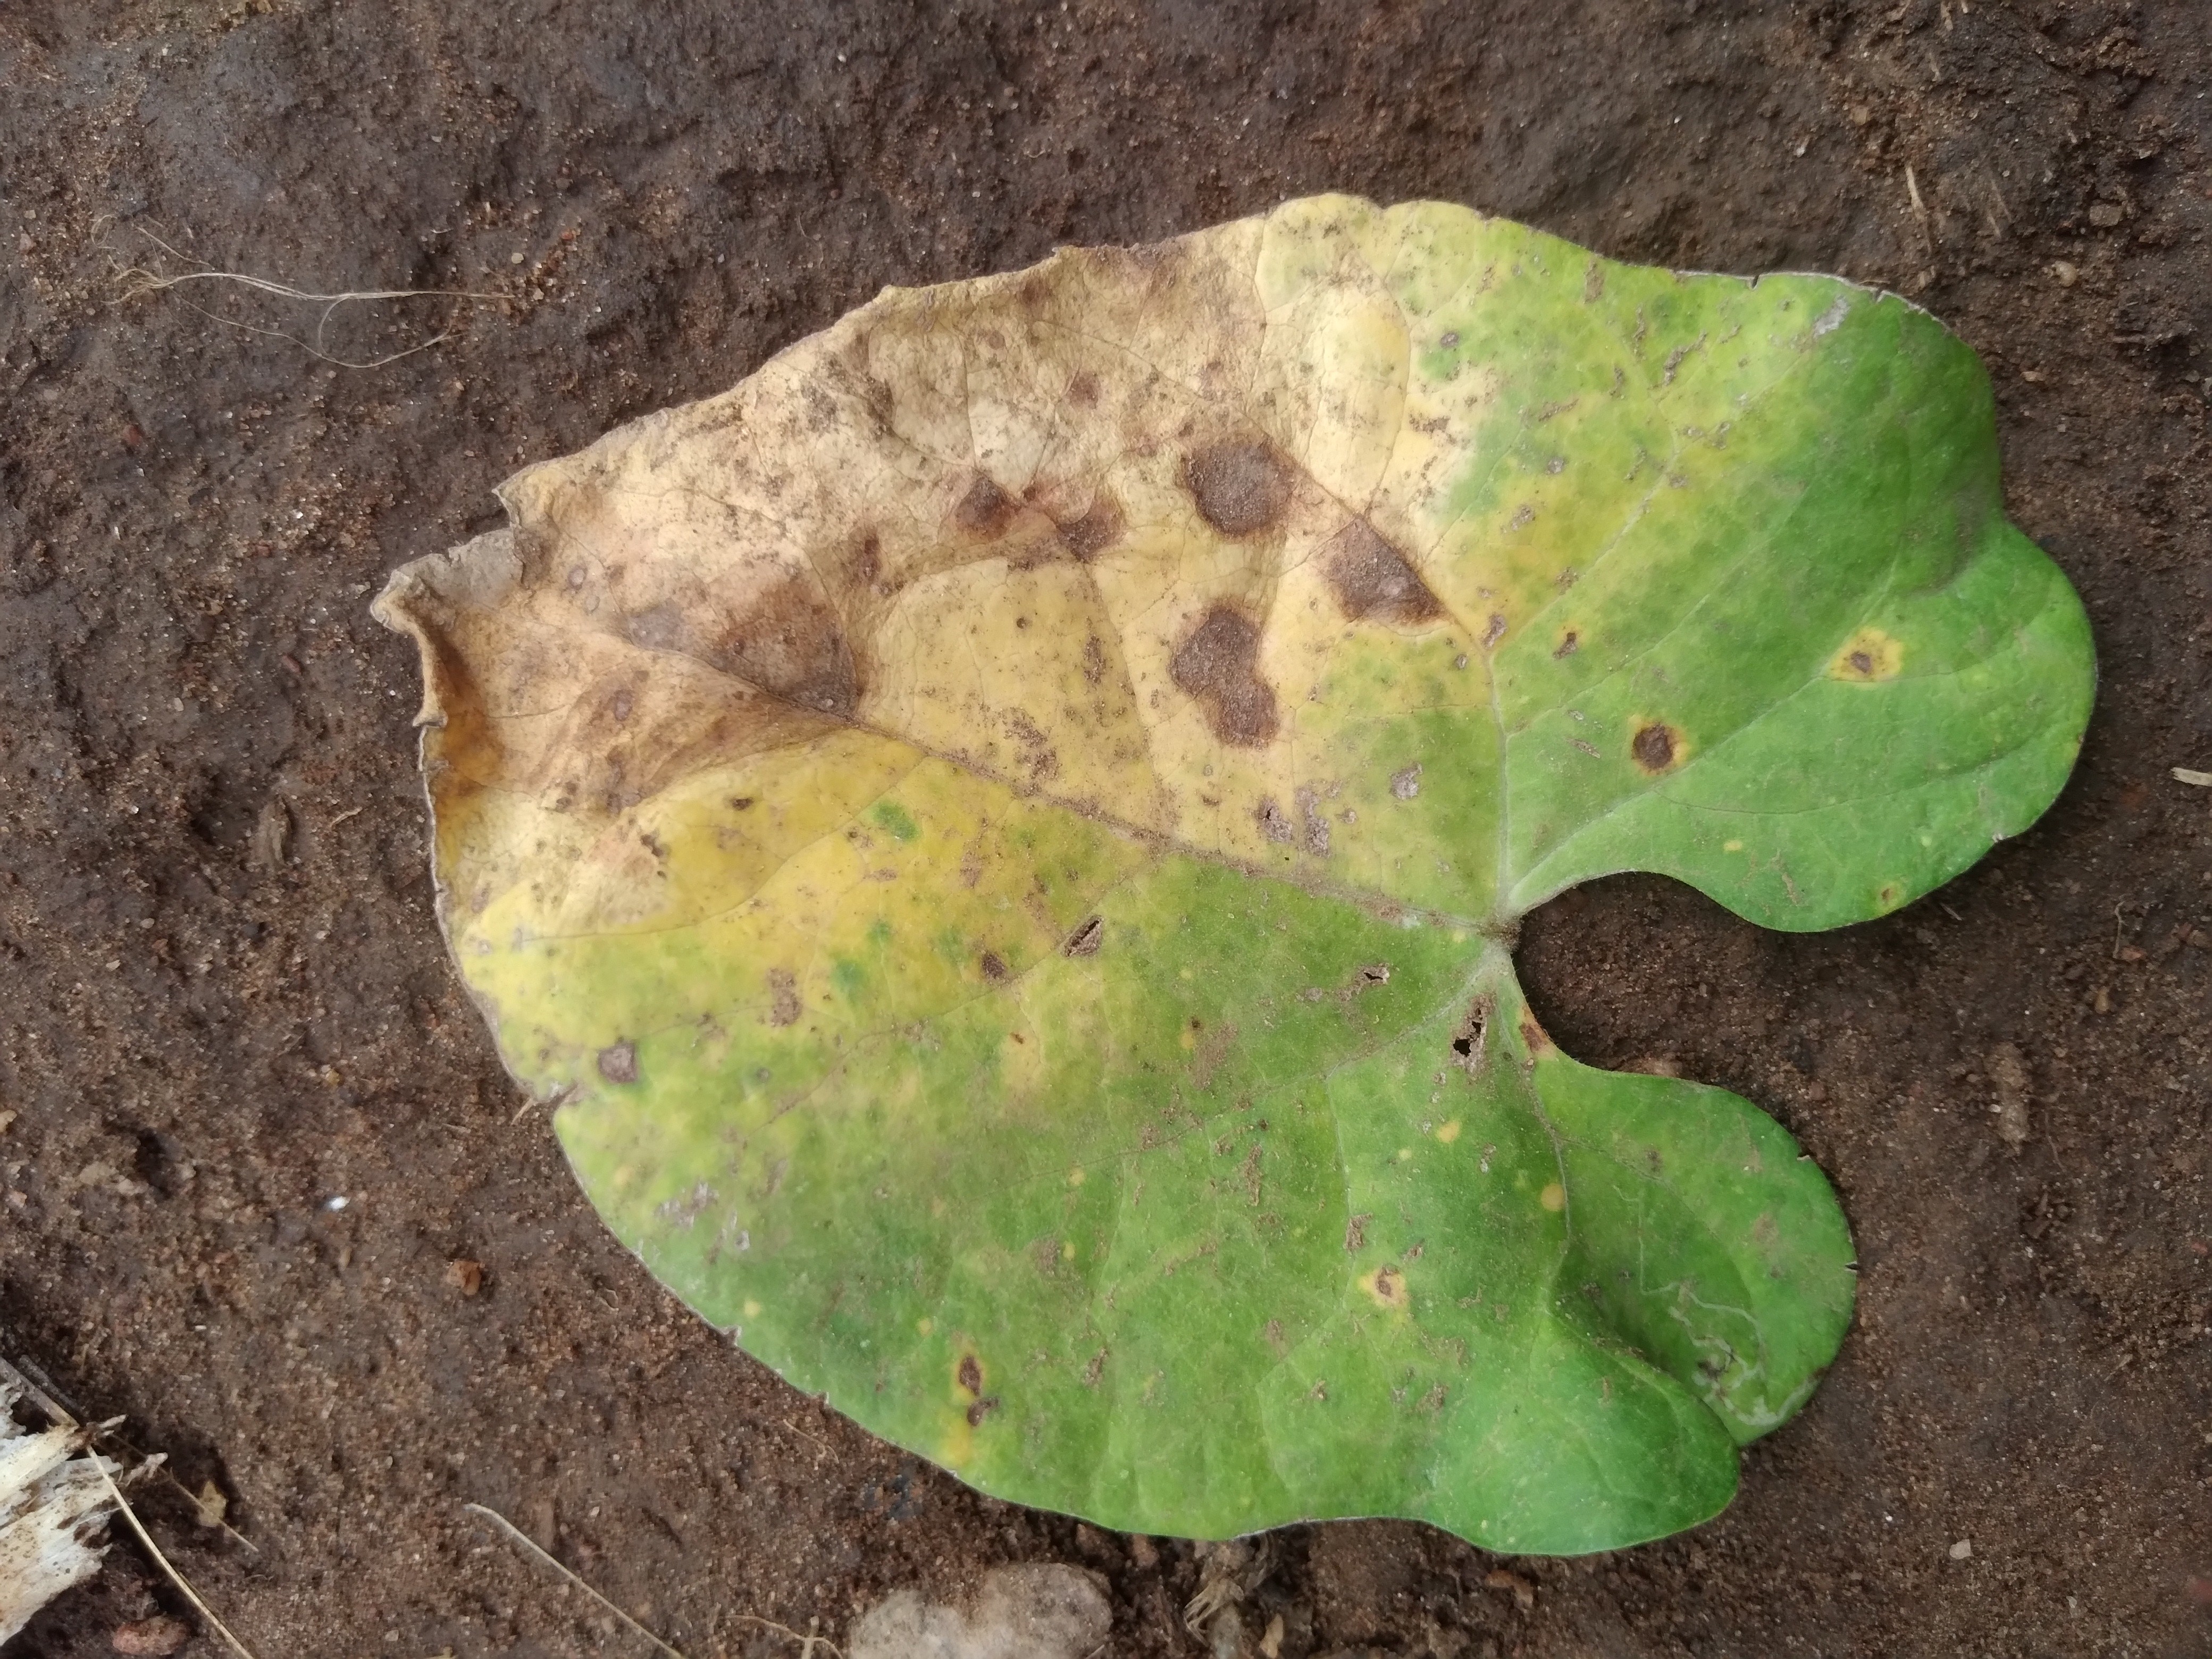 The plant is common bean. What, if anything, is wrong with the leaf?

rust
